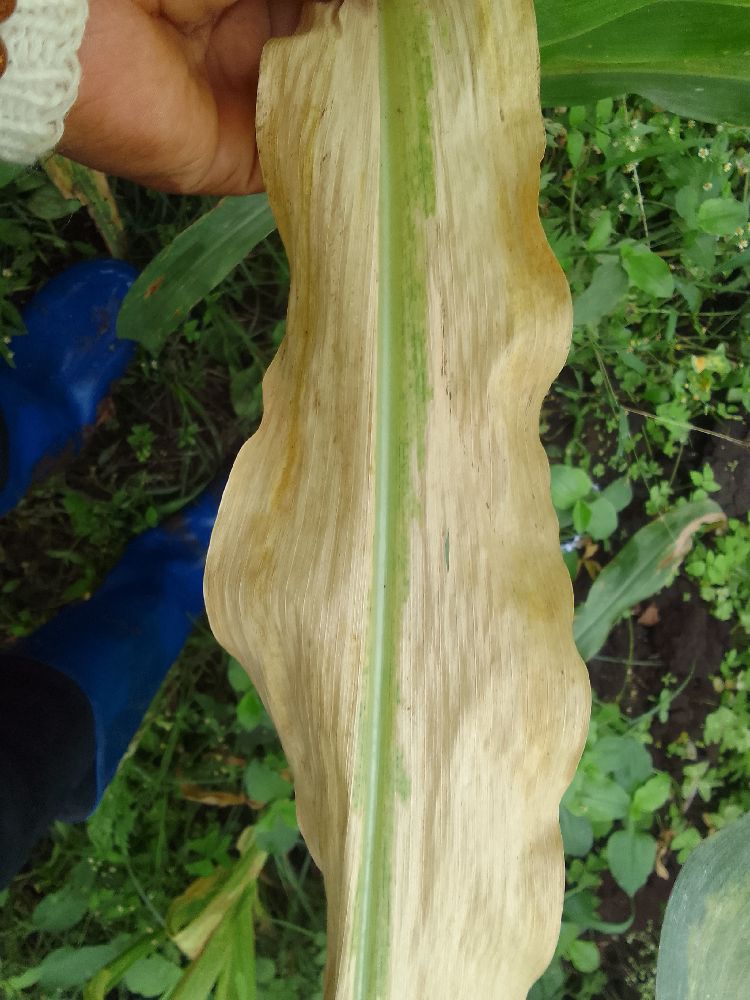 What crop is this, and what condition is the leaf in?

maize, maize lethal necrosis
